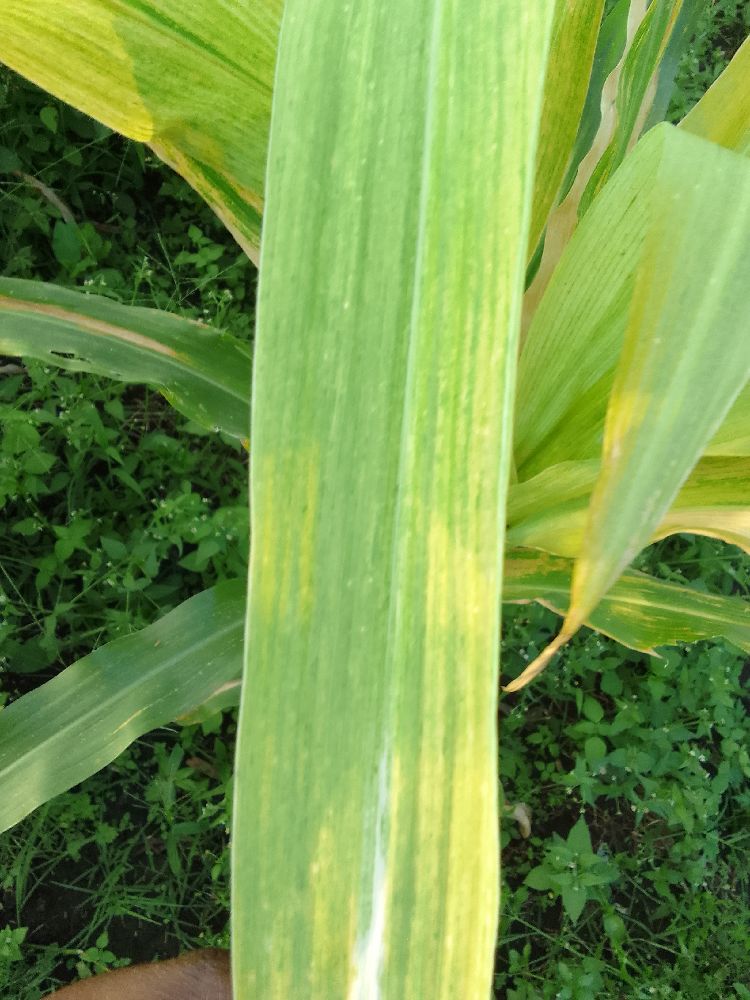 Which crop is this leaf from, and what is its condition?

maize, maize lethal necrosis
